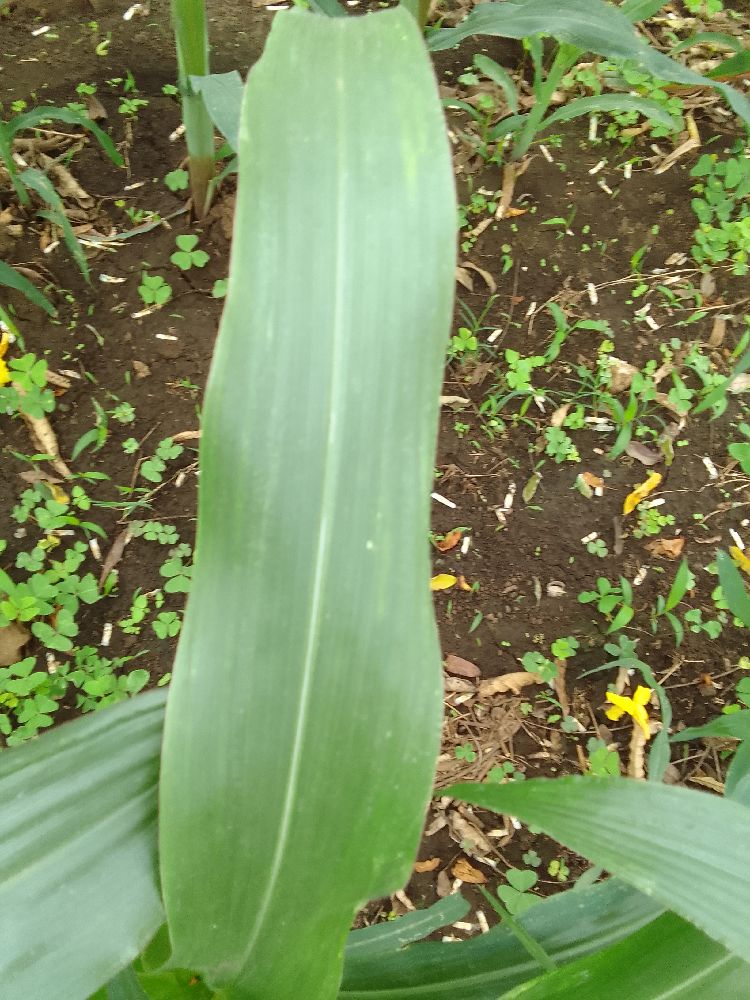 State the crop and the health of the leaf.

maize, healthy
